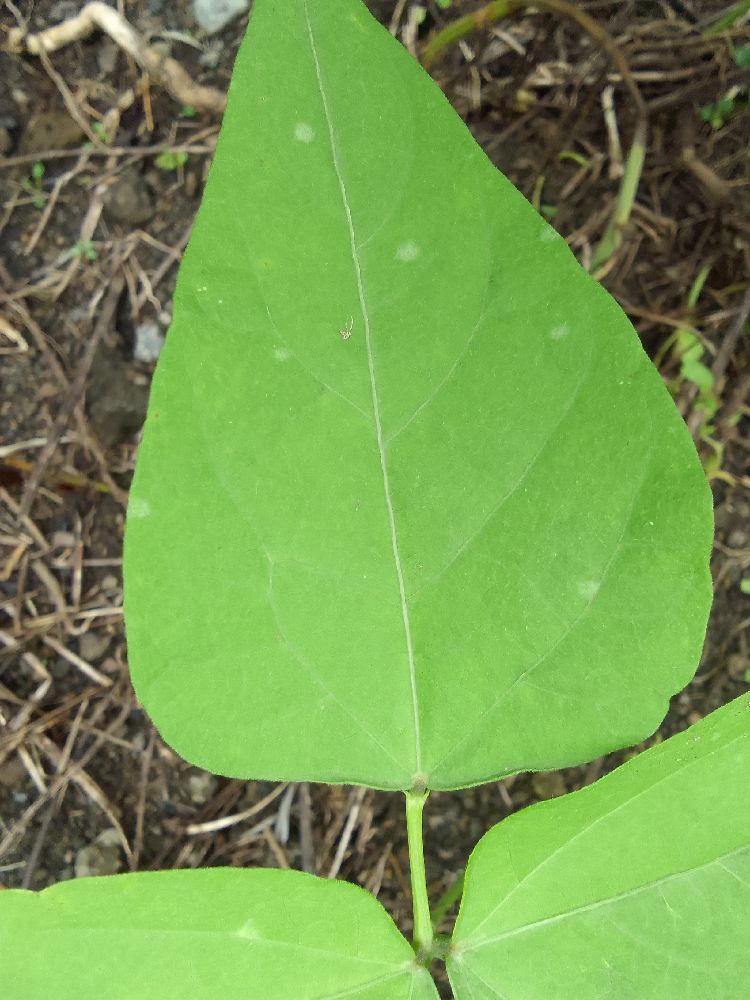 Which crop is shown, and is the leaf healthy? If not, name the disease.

common bean, healthy
